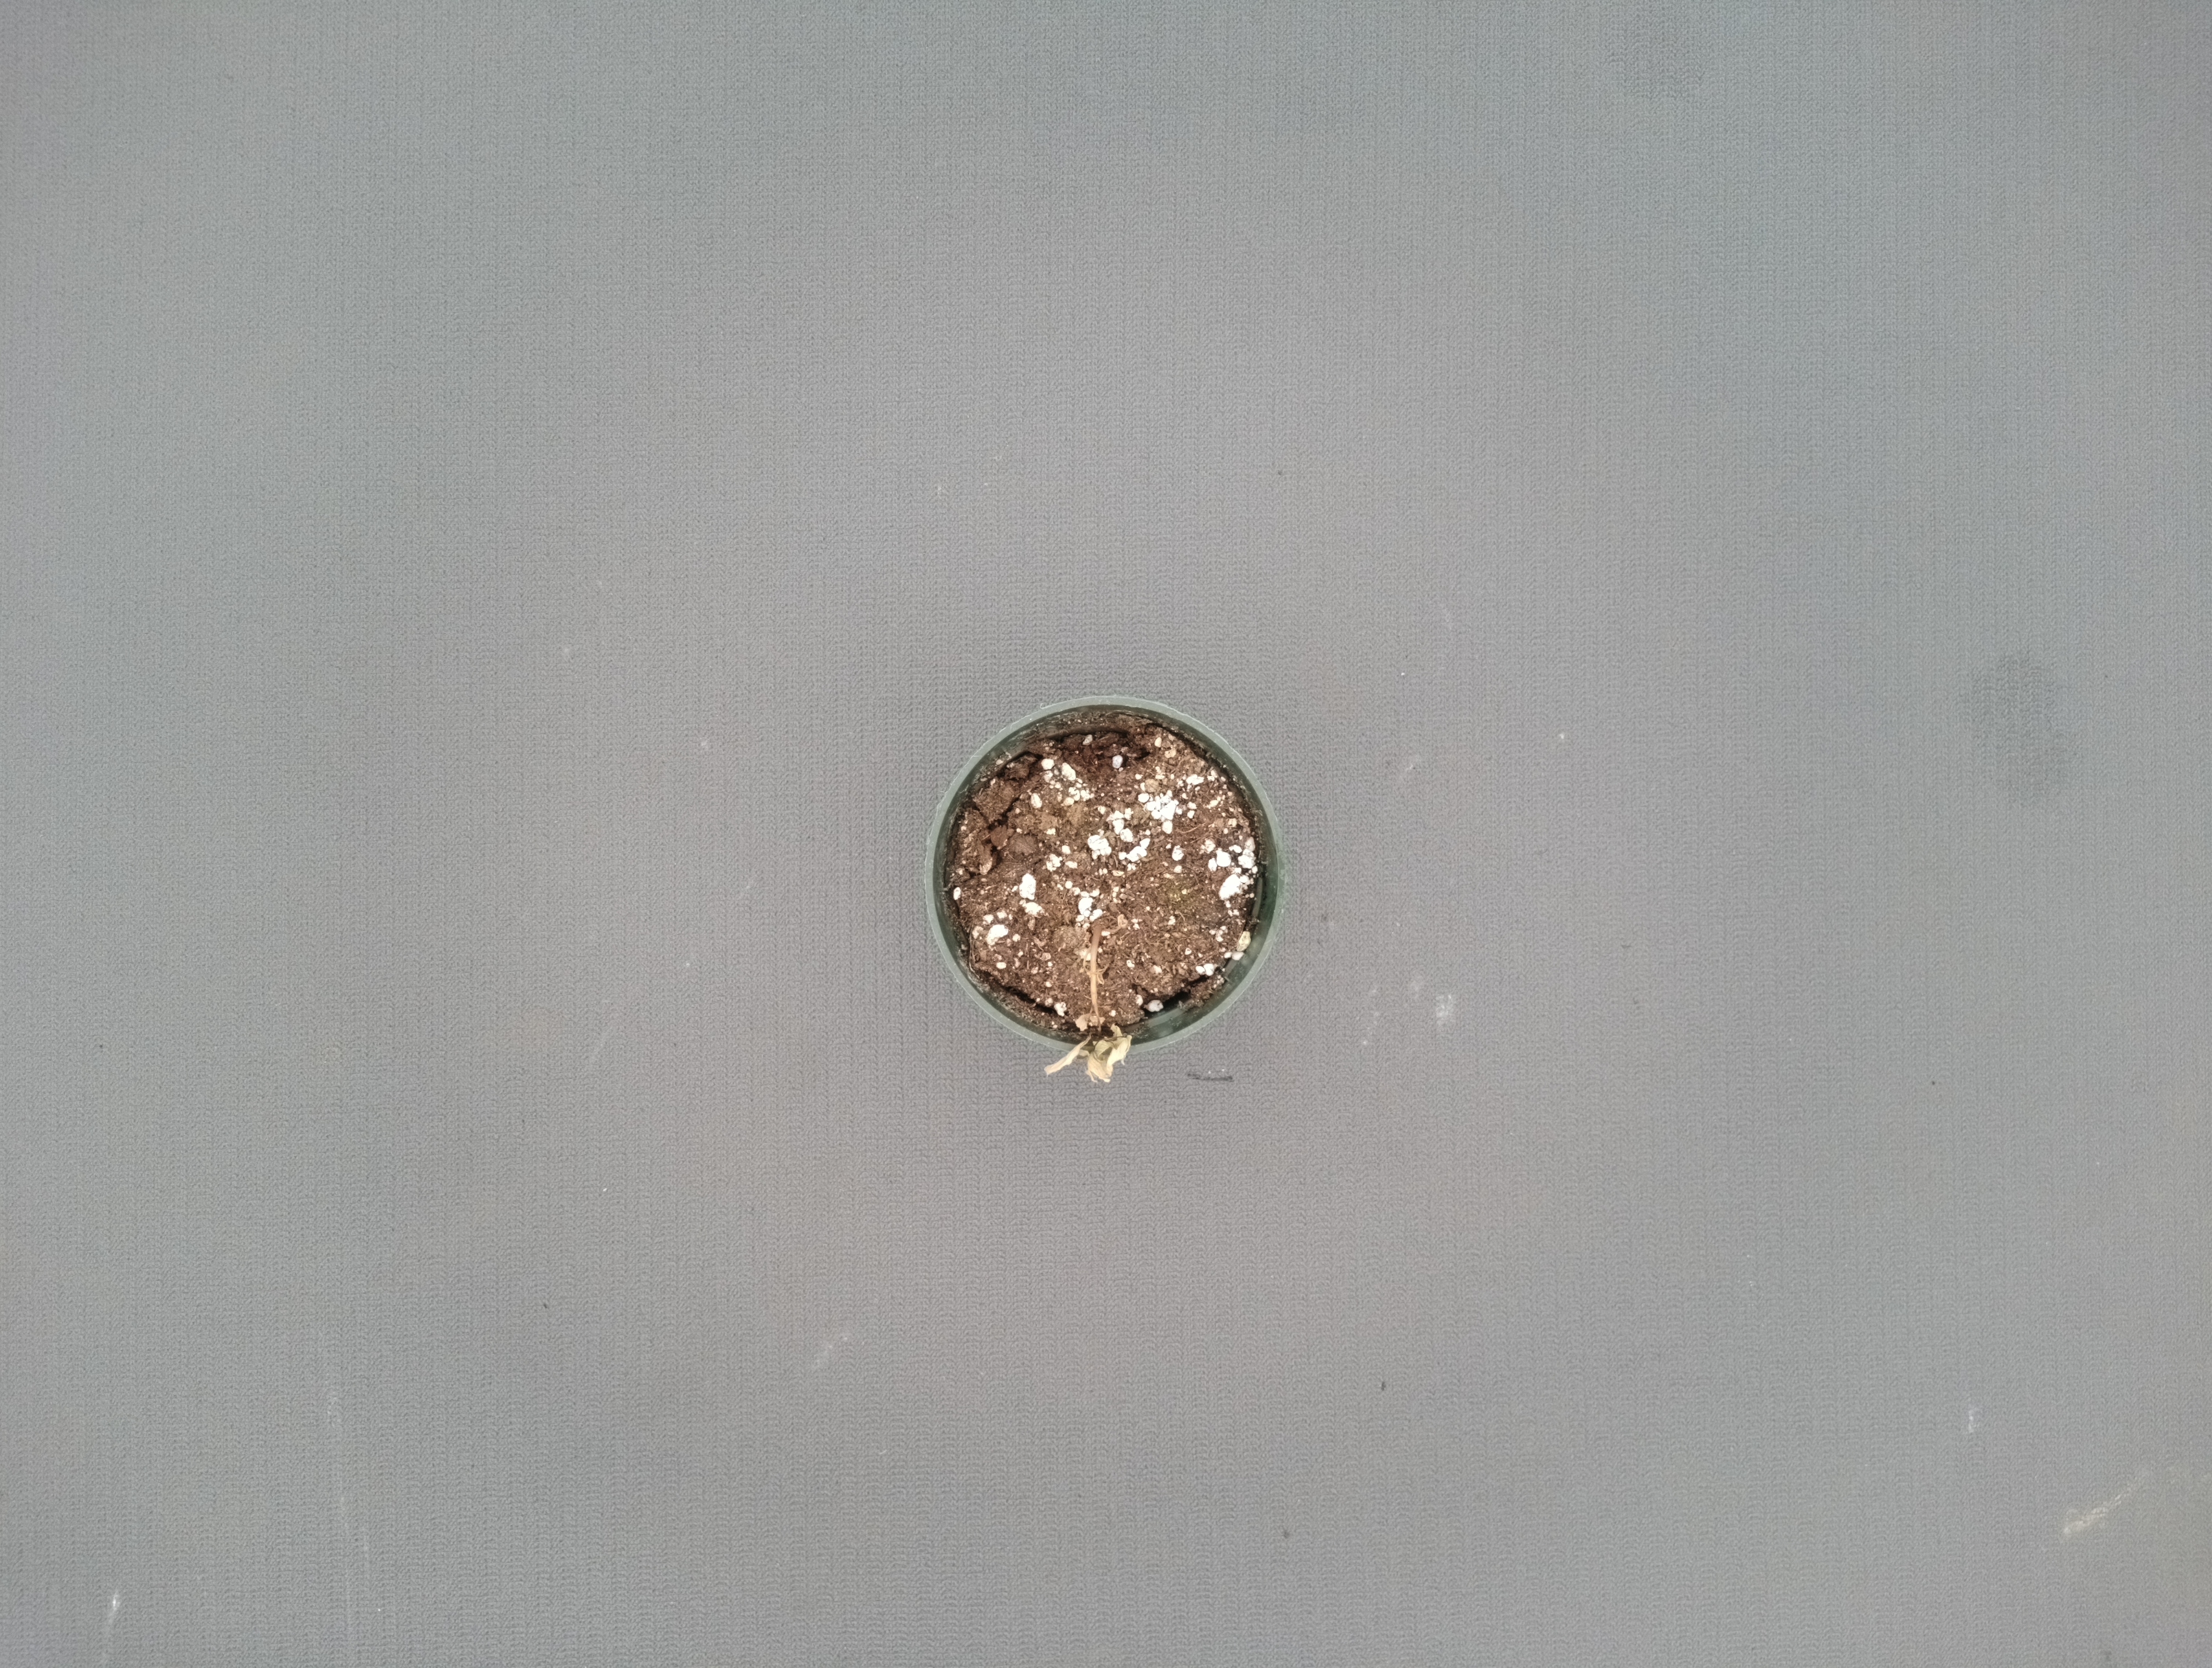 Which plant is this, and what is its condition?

waterhemp, necrosis only
